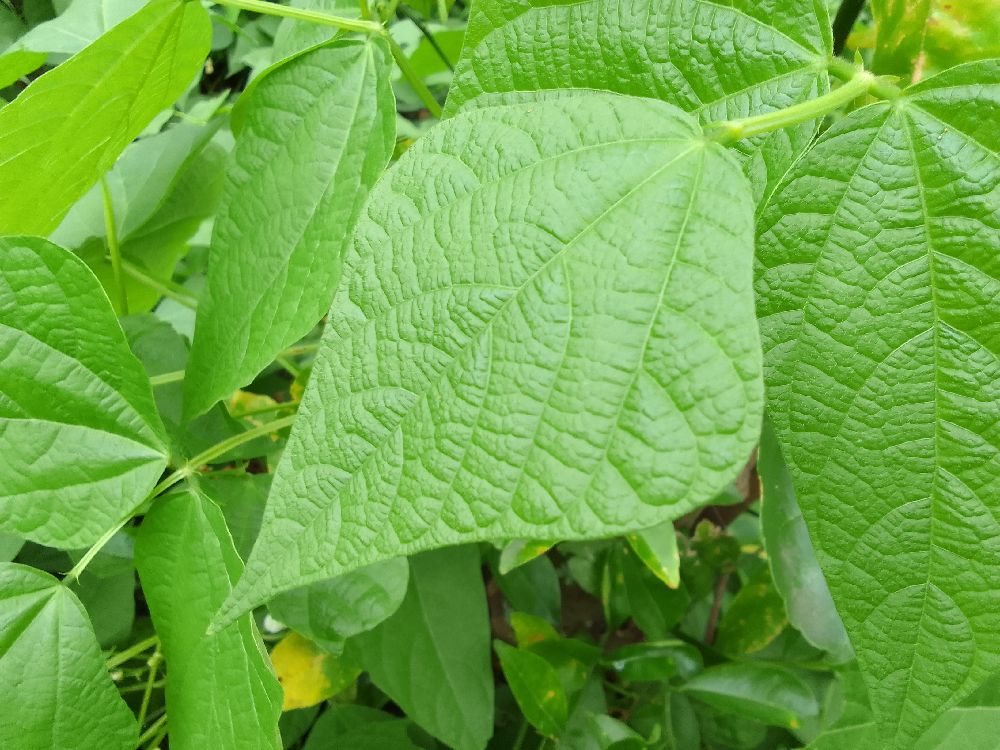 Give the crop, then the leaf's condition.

common bean, healthy
